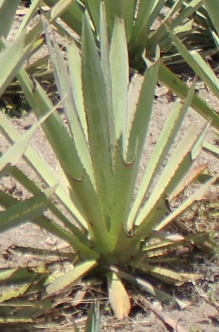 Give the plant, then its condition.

agave, small
